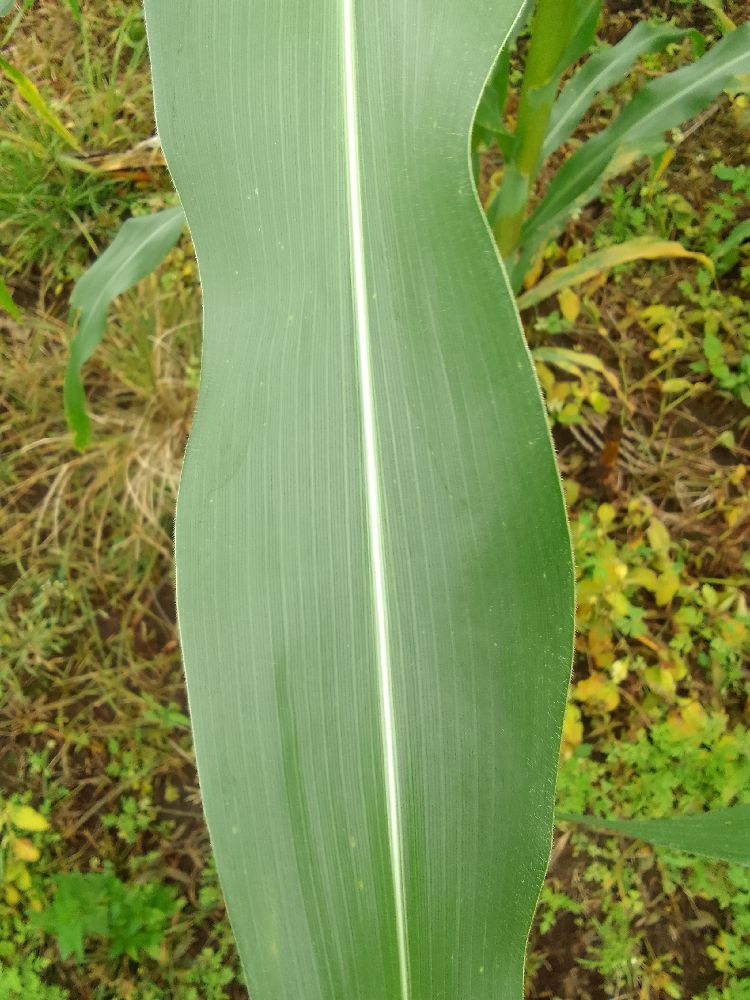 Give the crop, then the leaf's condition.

maize, healthy
